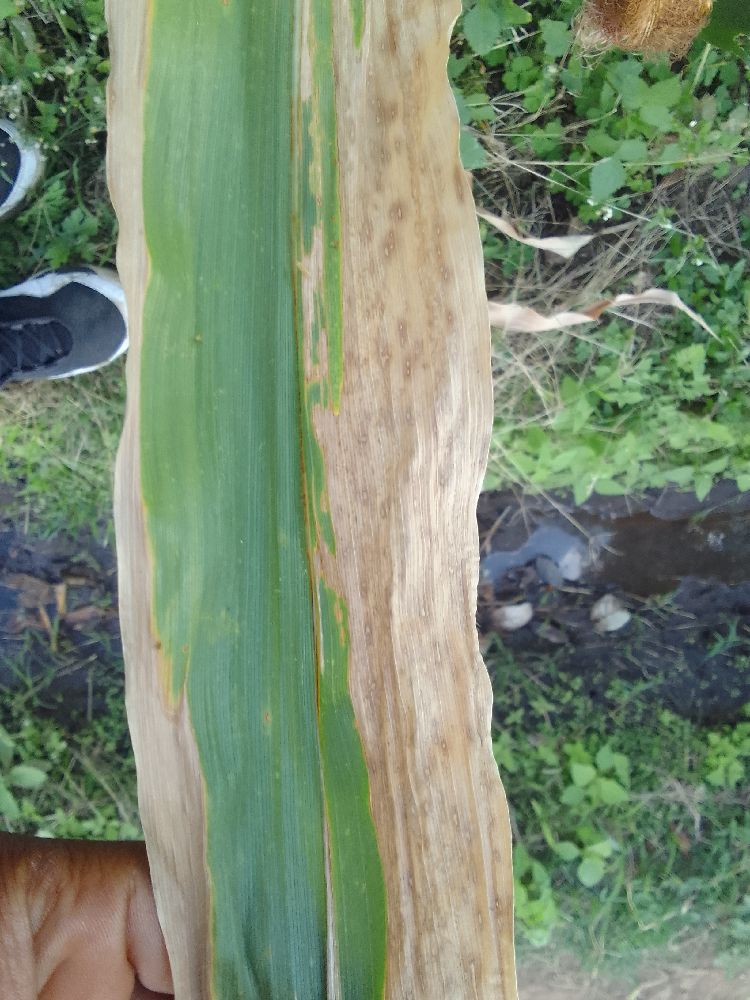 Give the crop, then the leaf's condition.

maize, maize lethal necrosis
